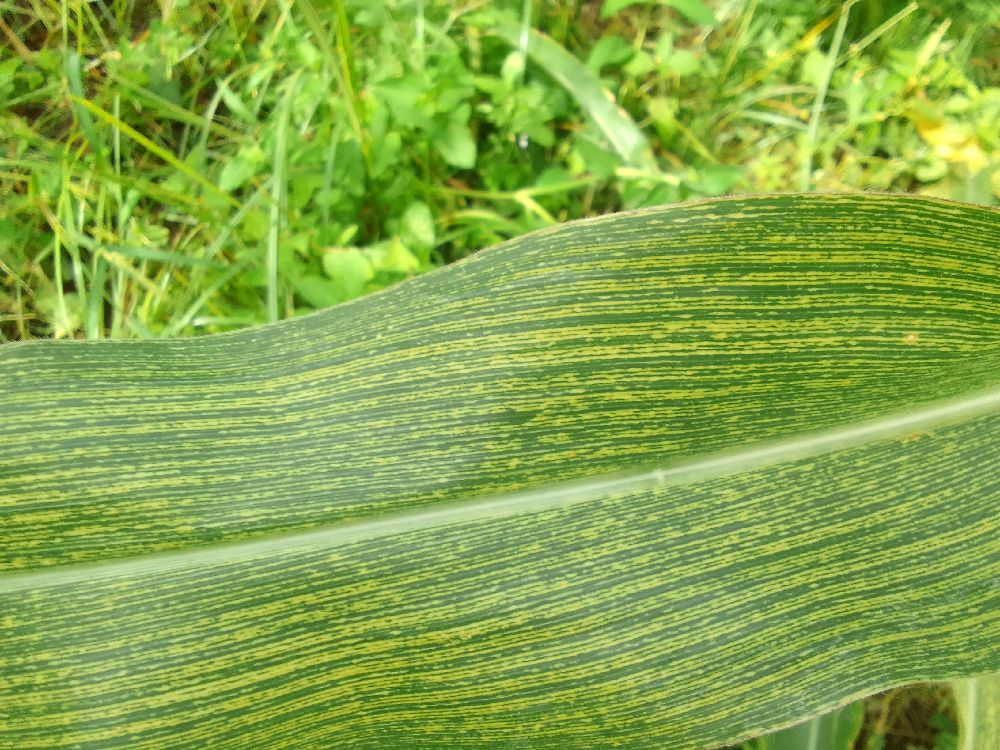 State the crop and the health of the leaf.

maize, maize streak virus
